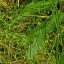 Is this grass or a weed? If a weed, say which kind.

structured weed
